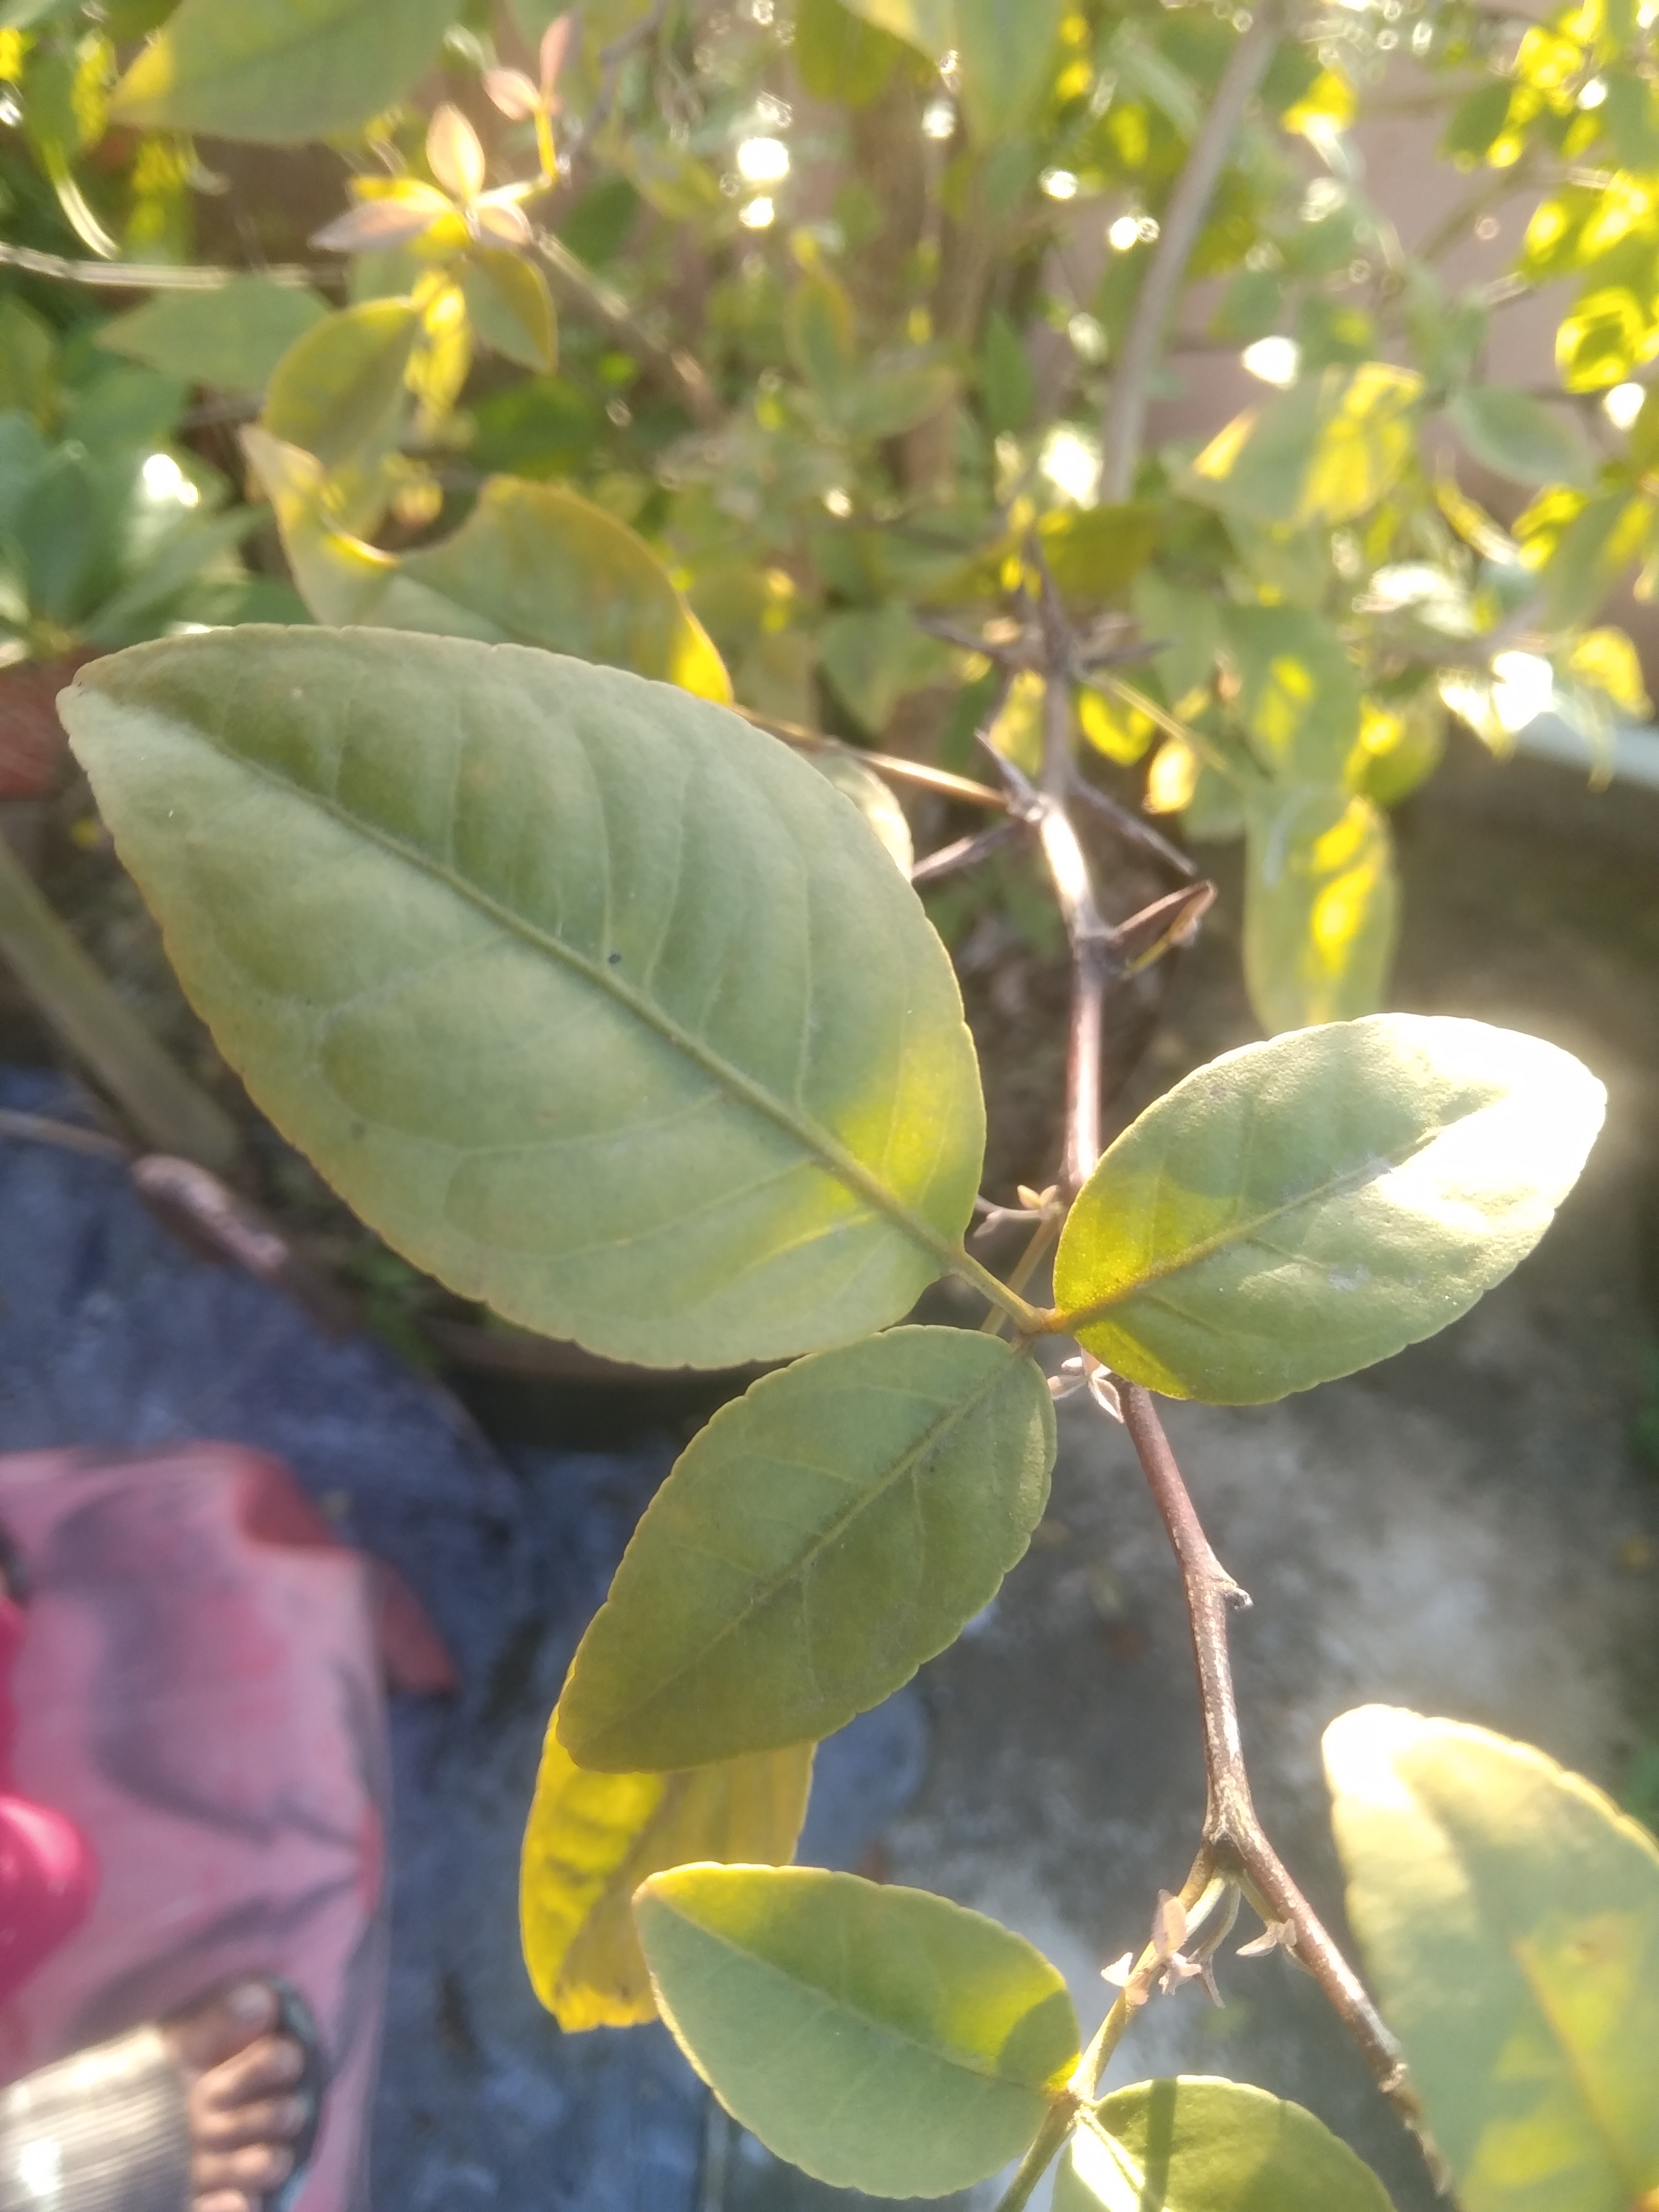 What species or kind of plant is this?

wood apple
